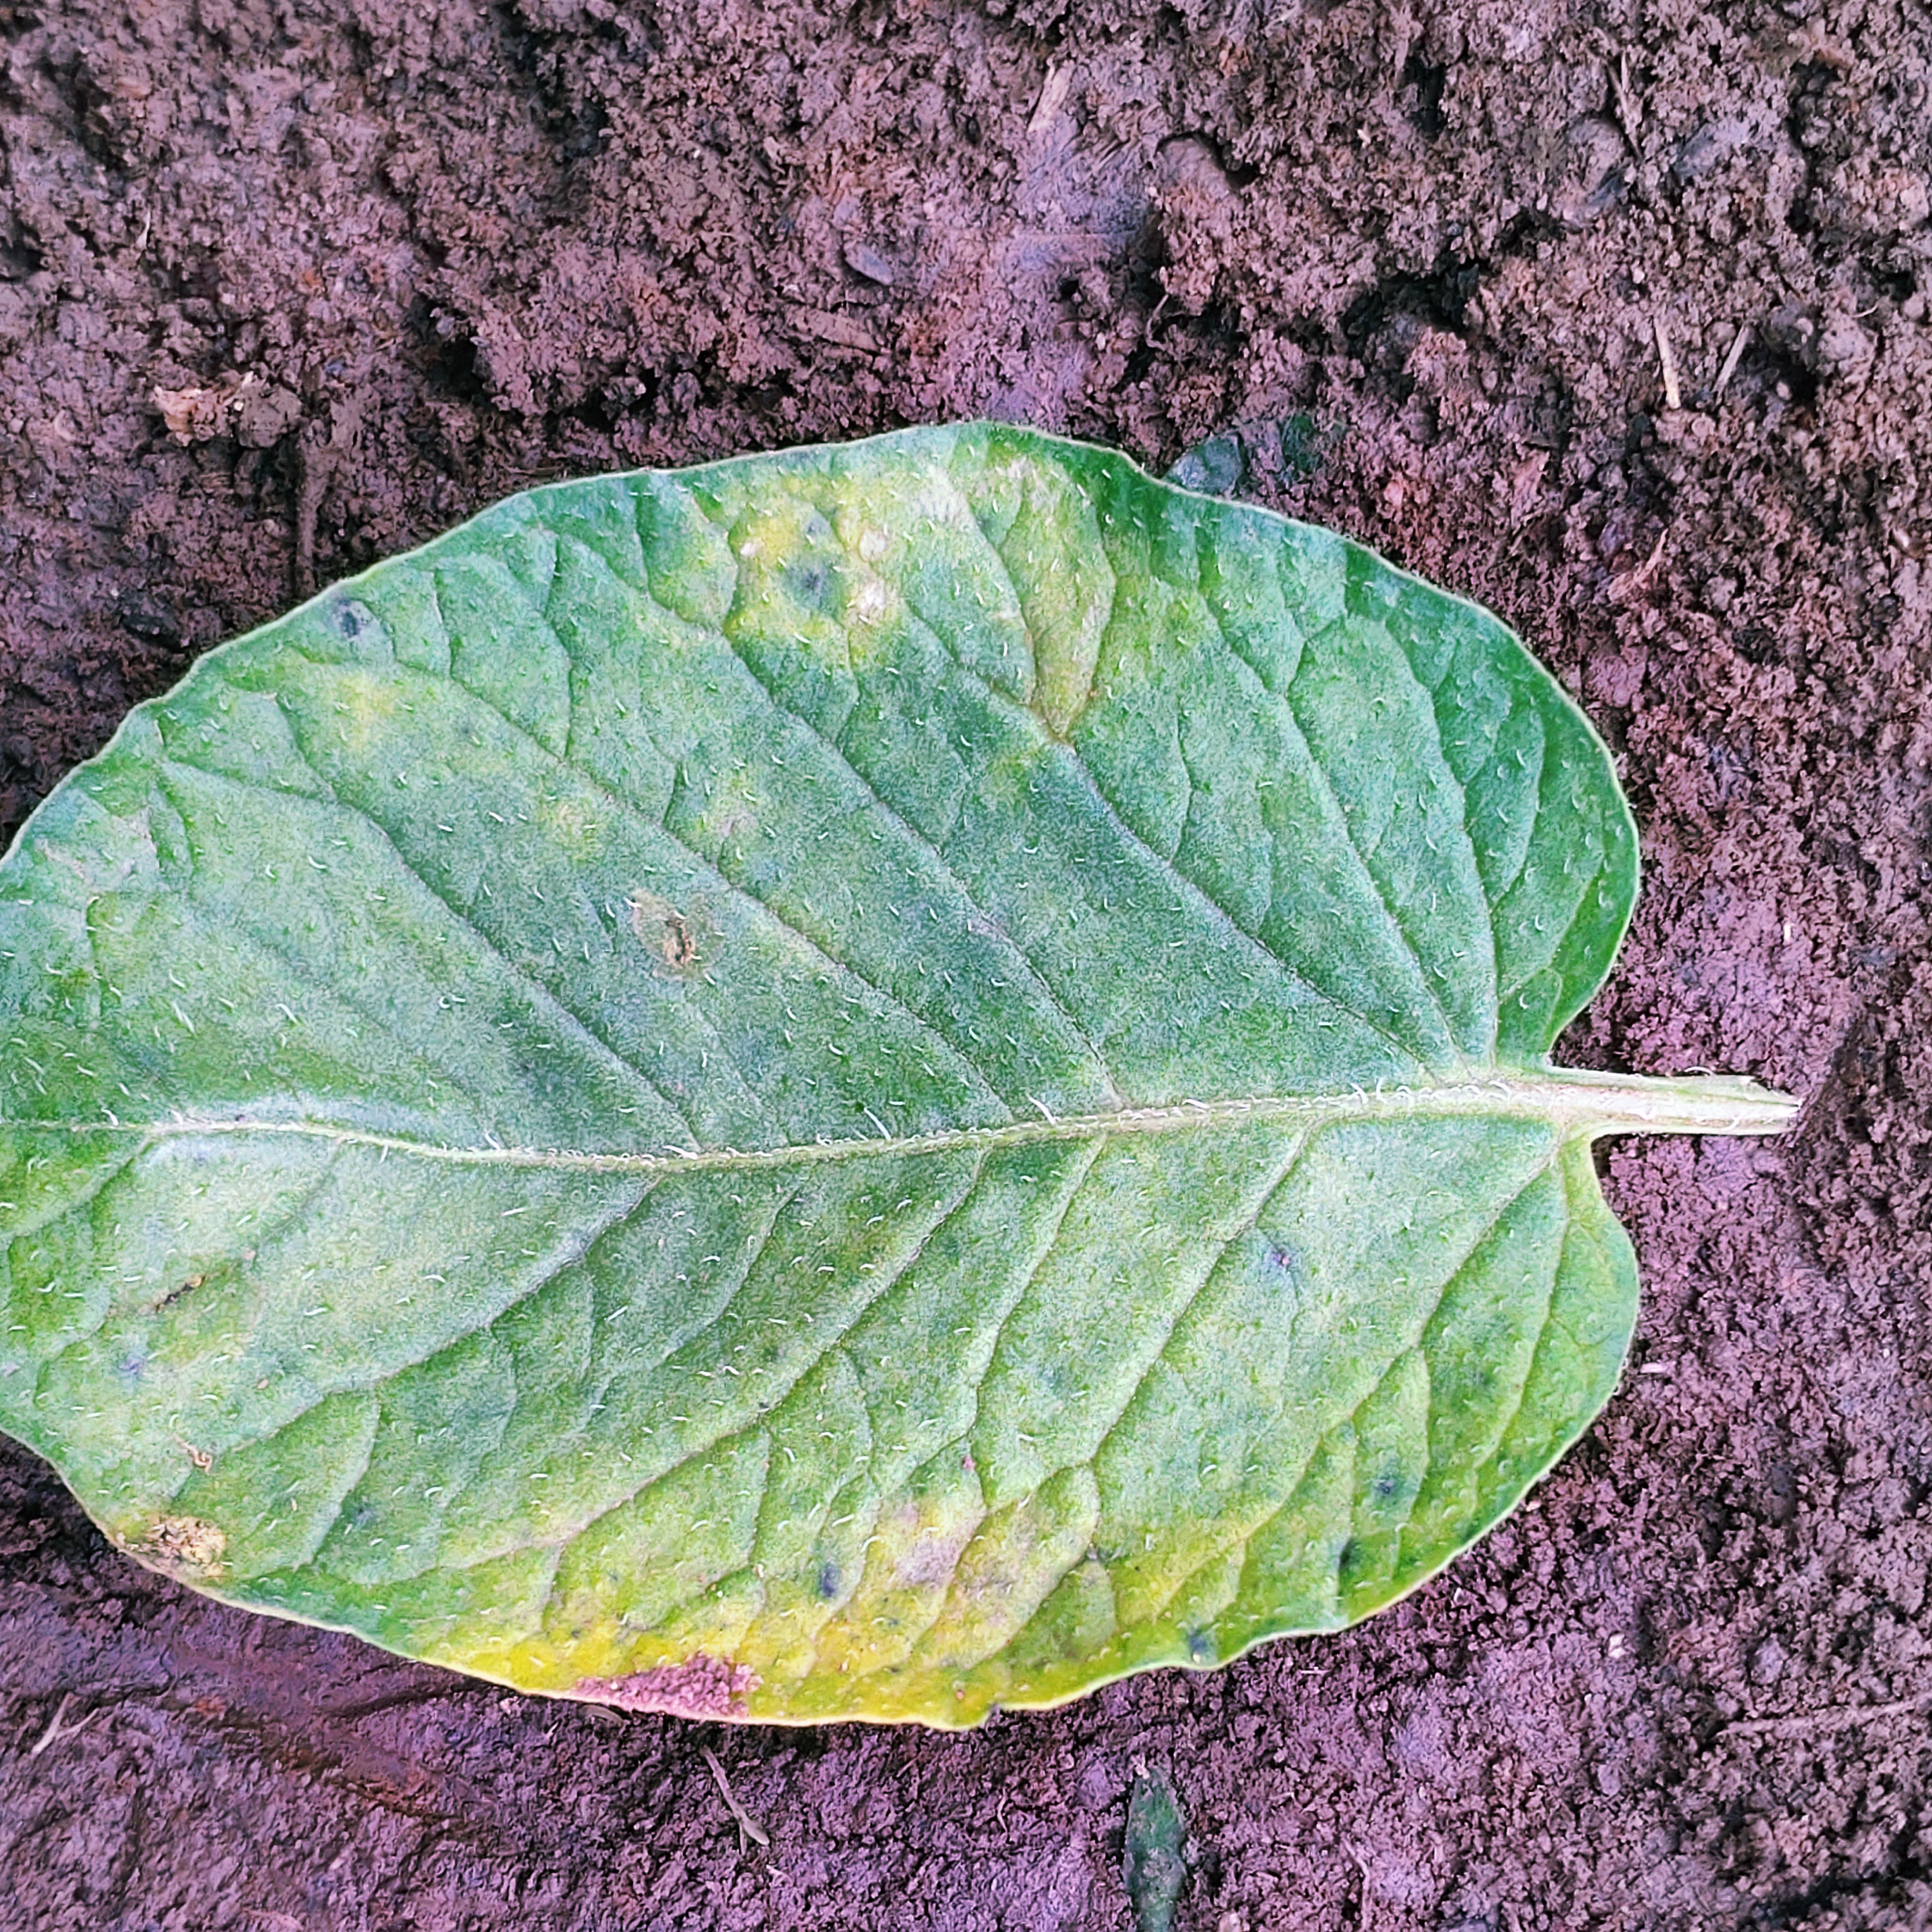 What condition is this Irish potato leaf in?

late blight
